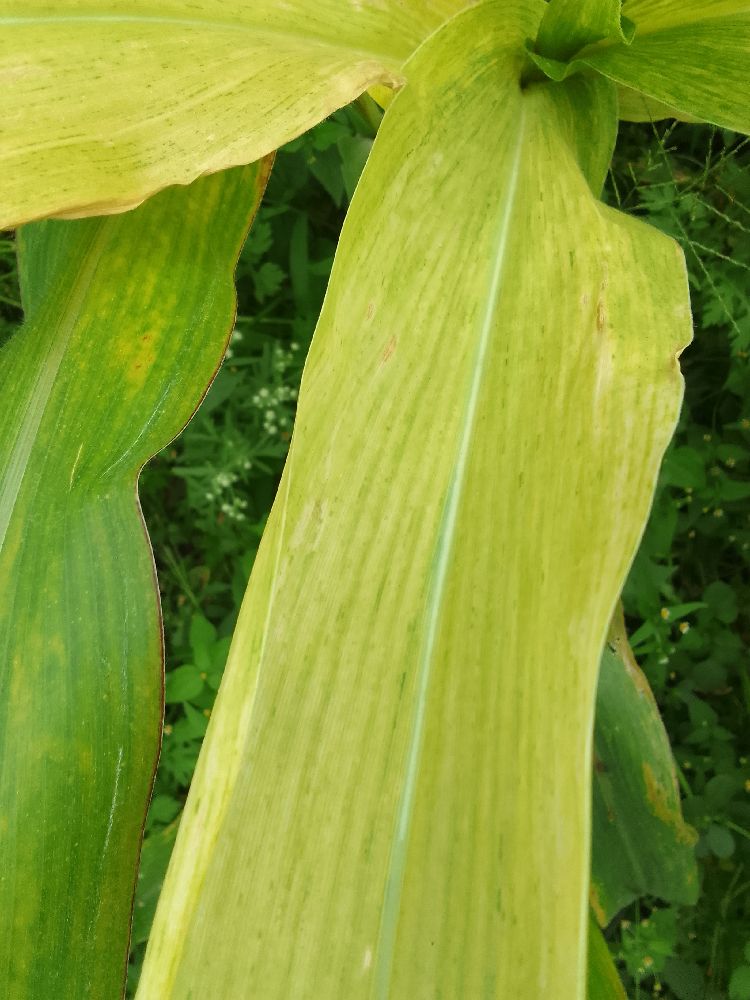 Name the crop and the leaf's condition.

maize, maize lethal necrosis
